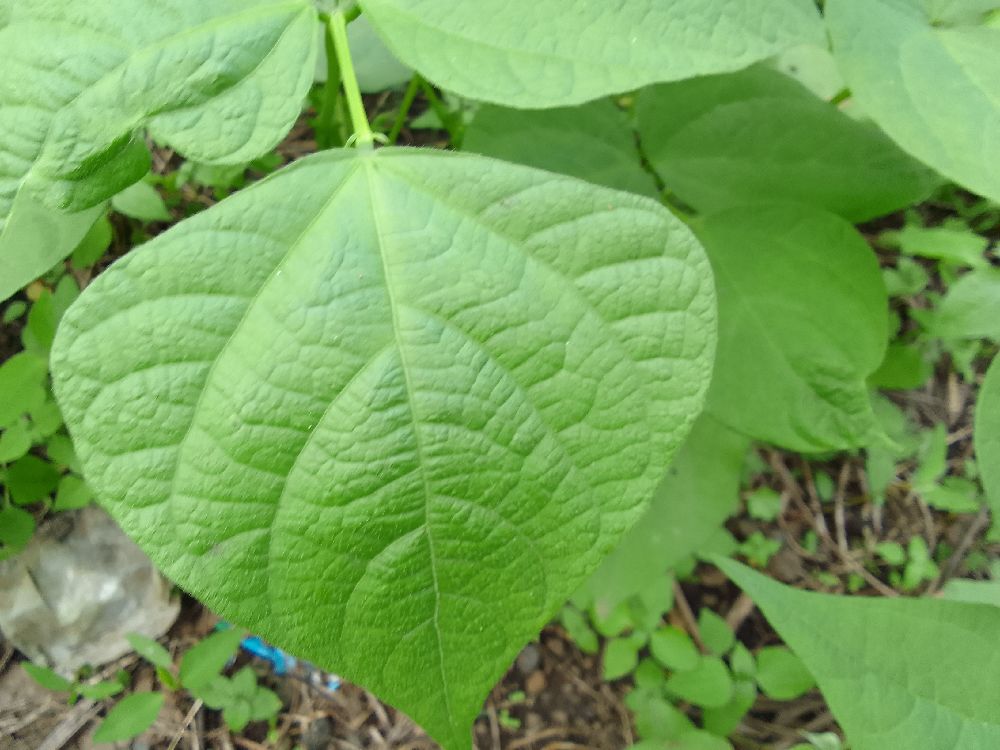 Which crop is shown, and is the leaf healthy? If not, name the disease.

common bean, healthy
